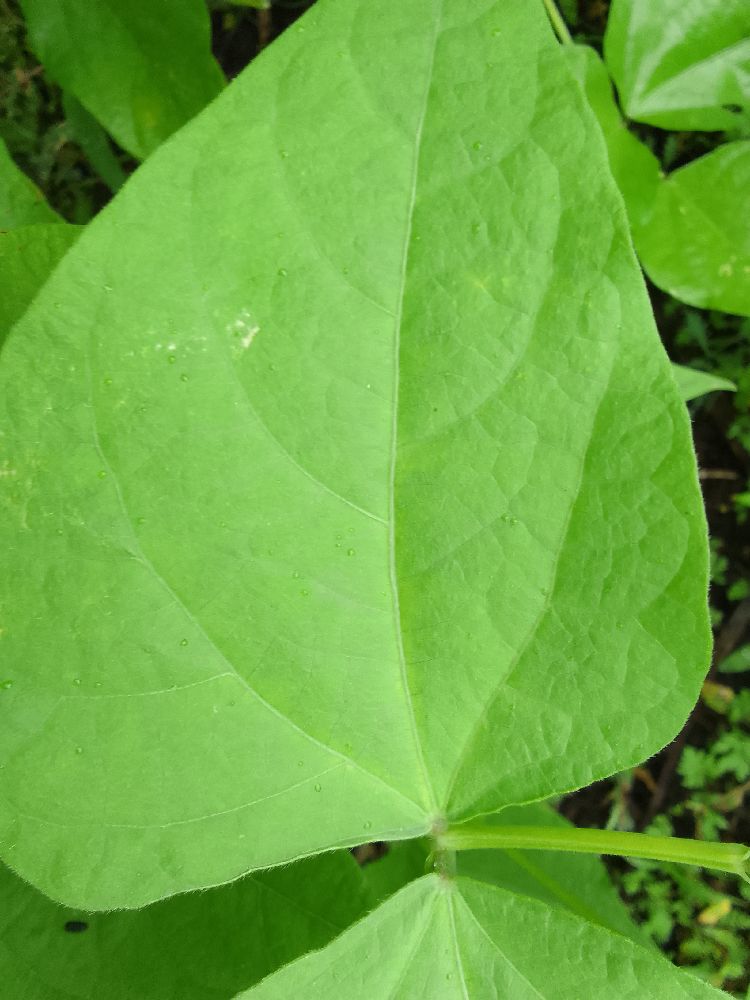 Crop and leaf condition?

common bean, healthy
